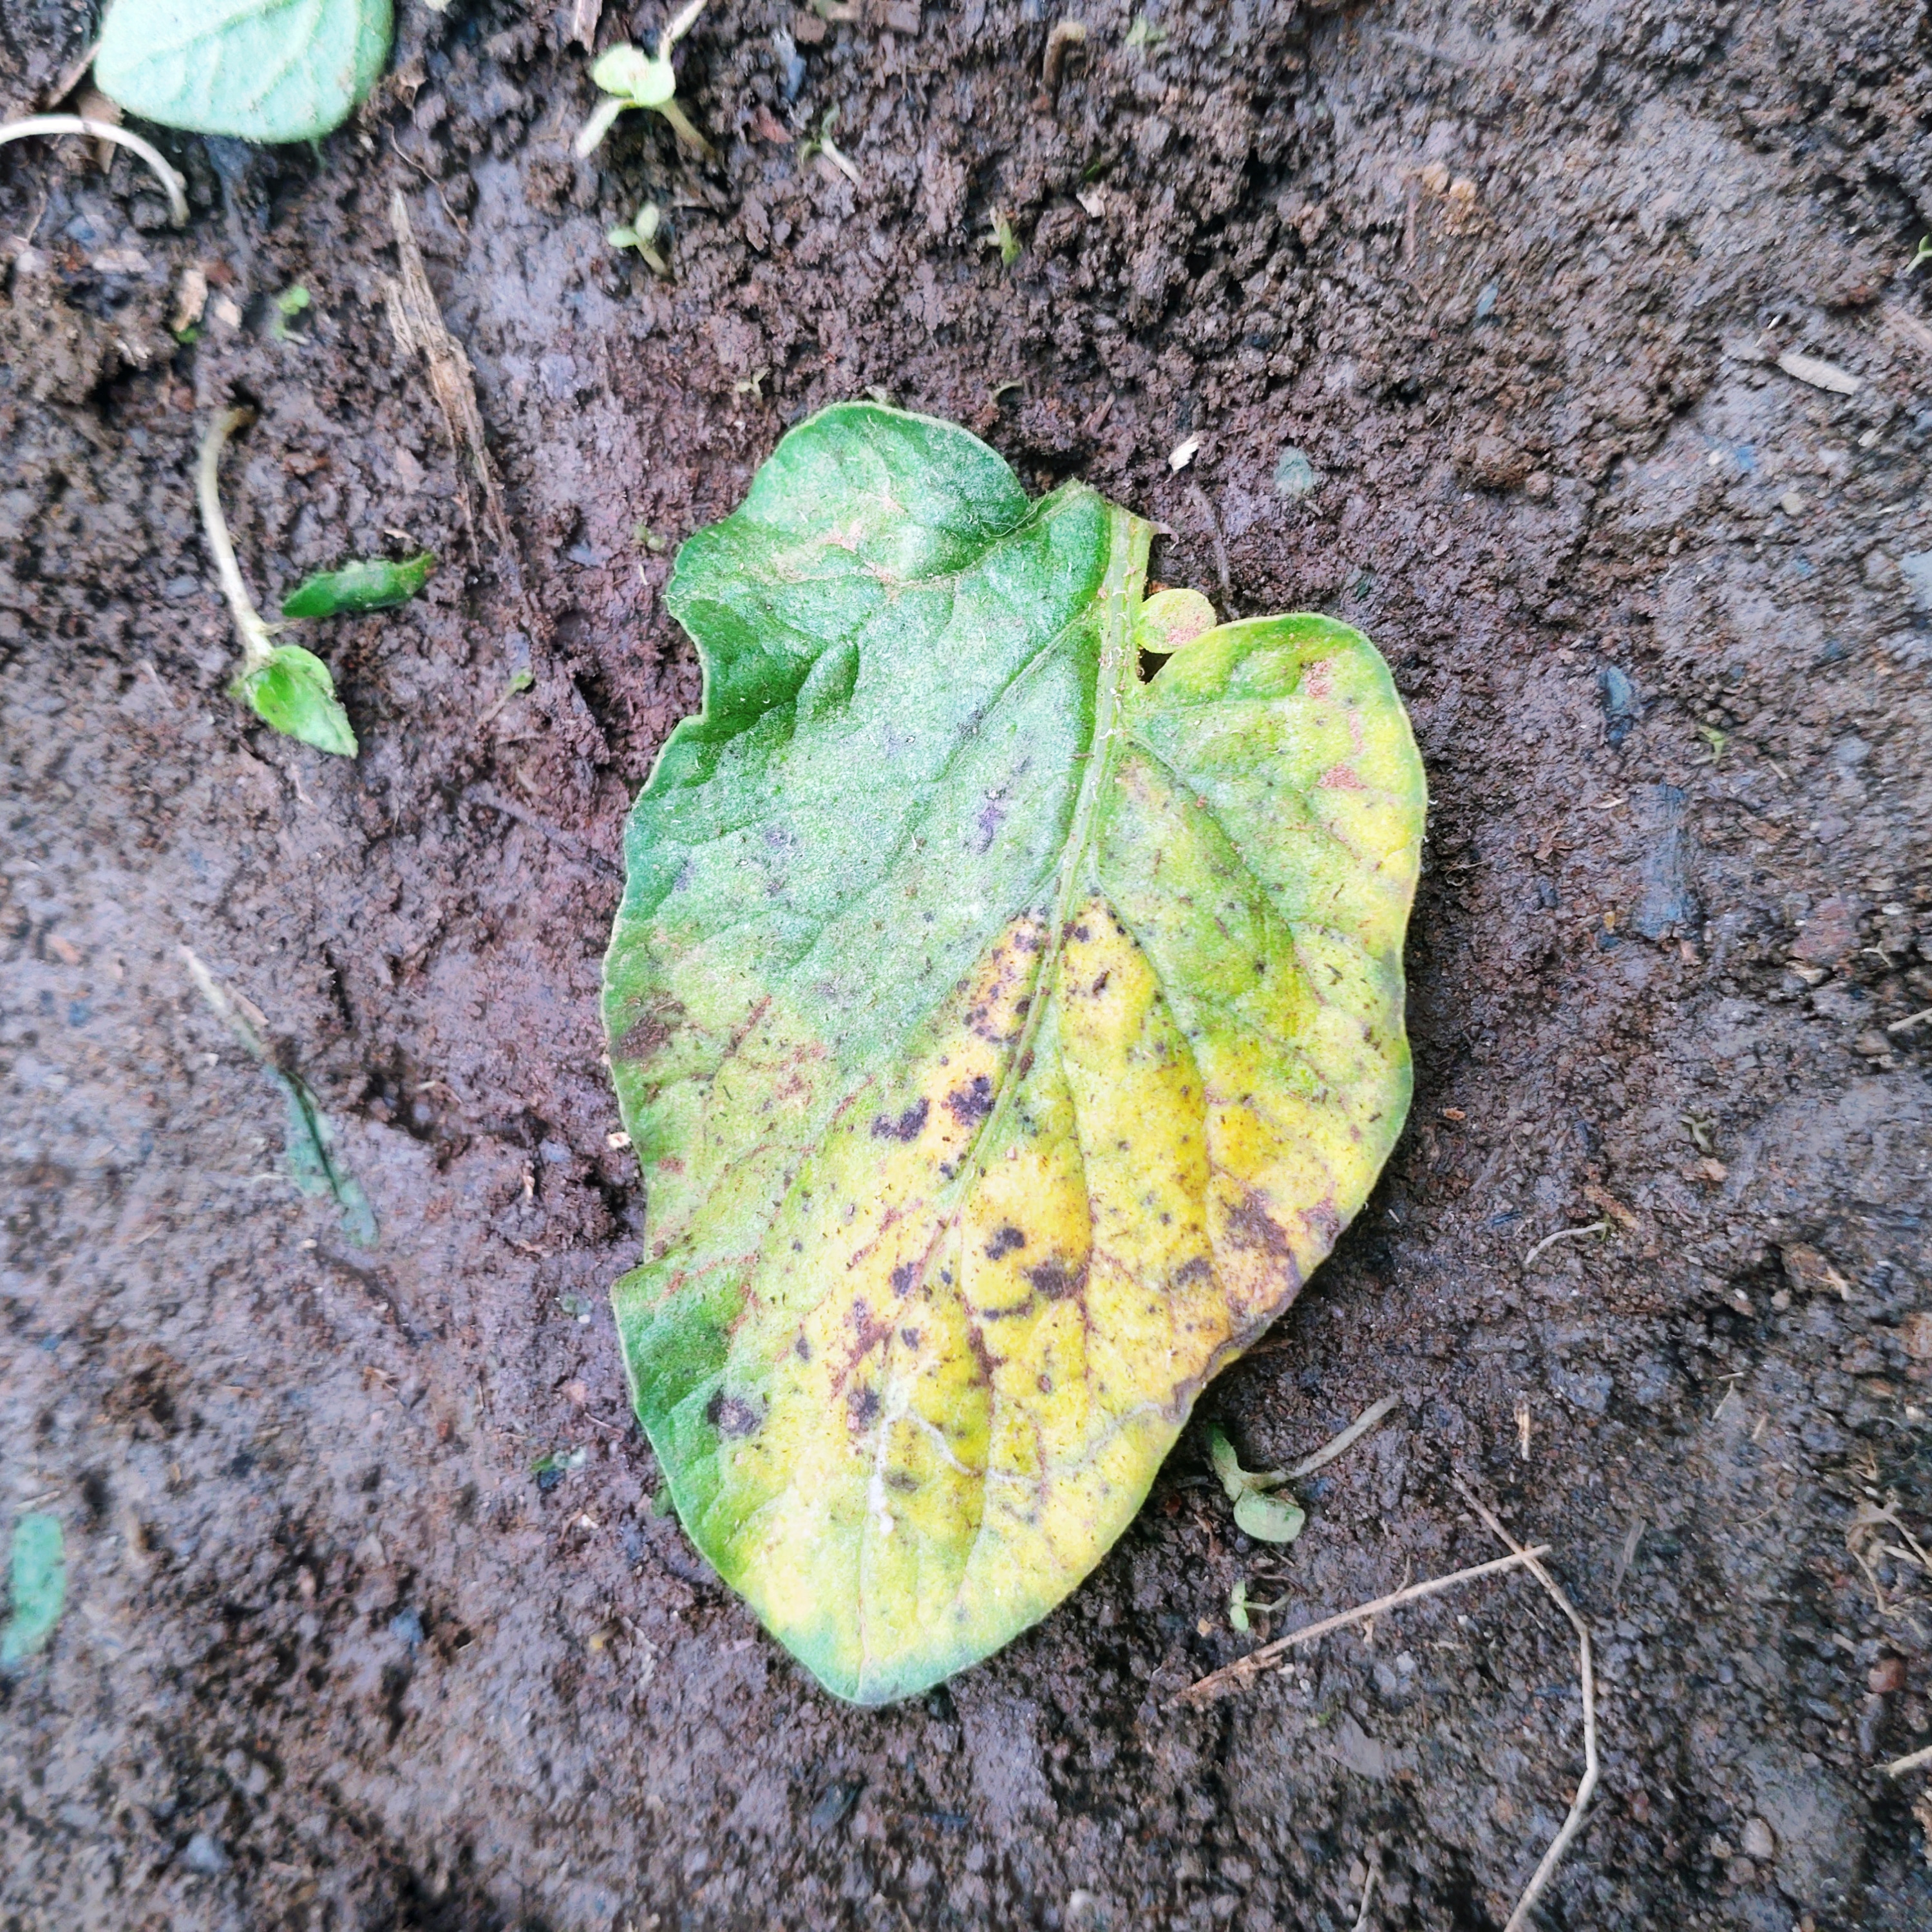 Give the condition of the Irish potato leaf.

late blight
